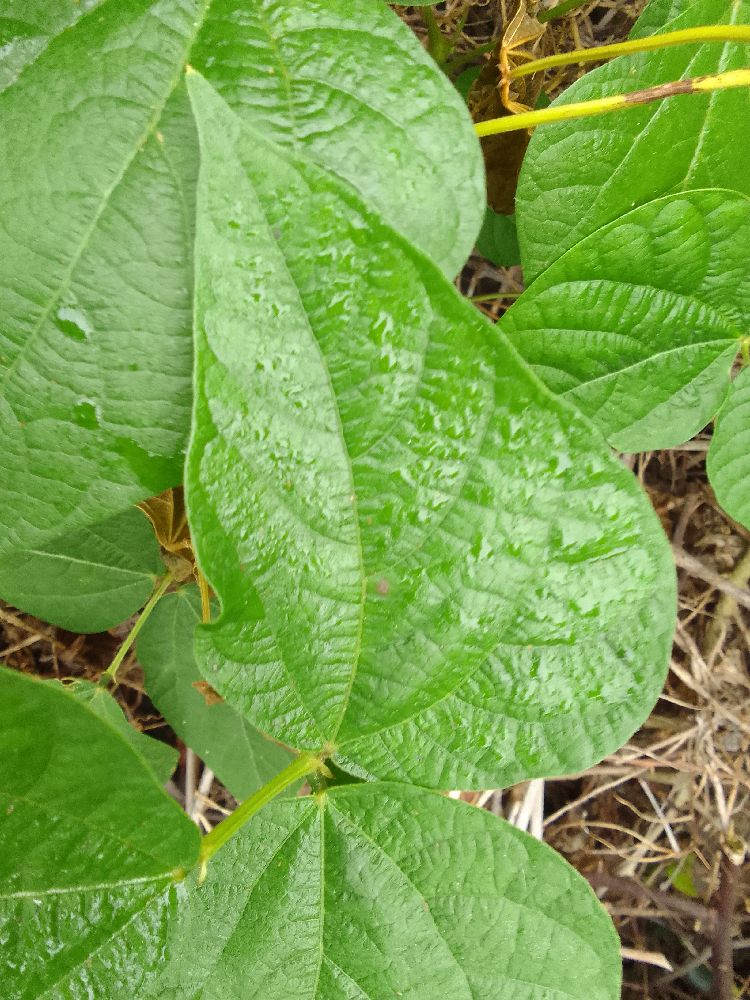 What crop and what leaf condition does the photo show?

common bean, healthy
